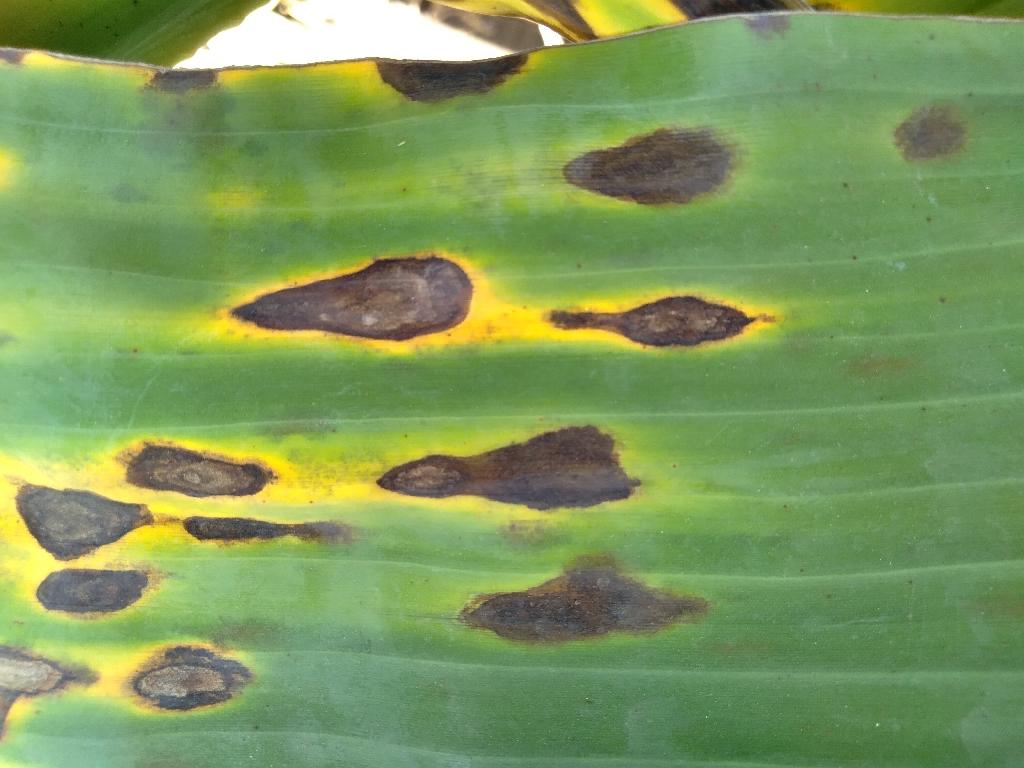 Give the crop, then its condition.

banana, black sigatoka
